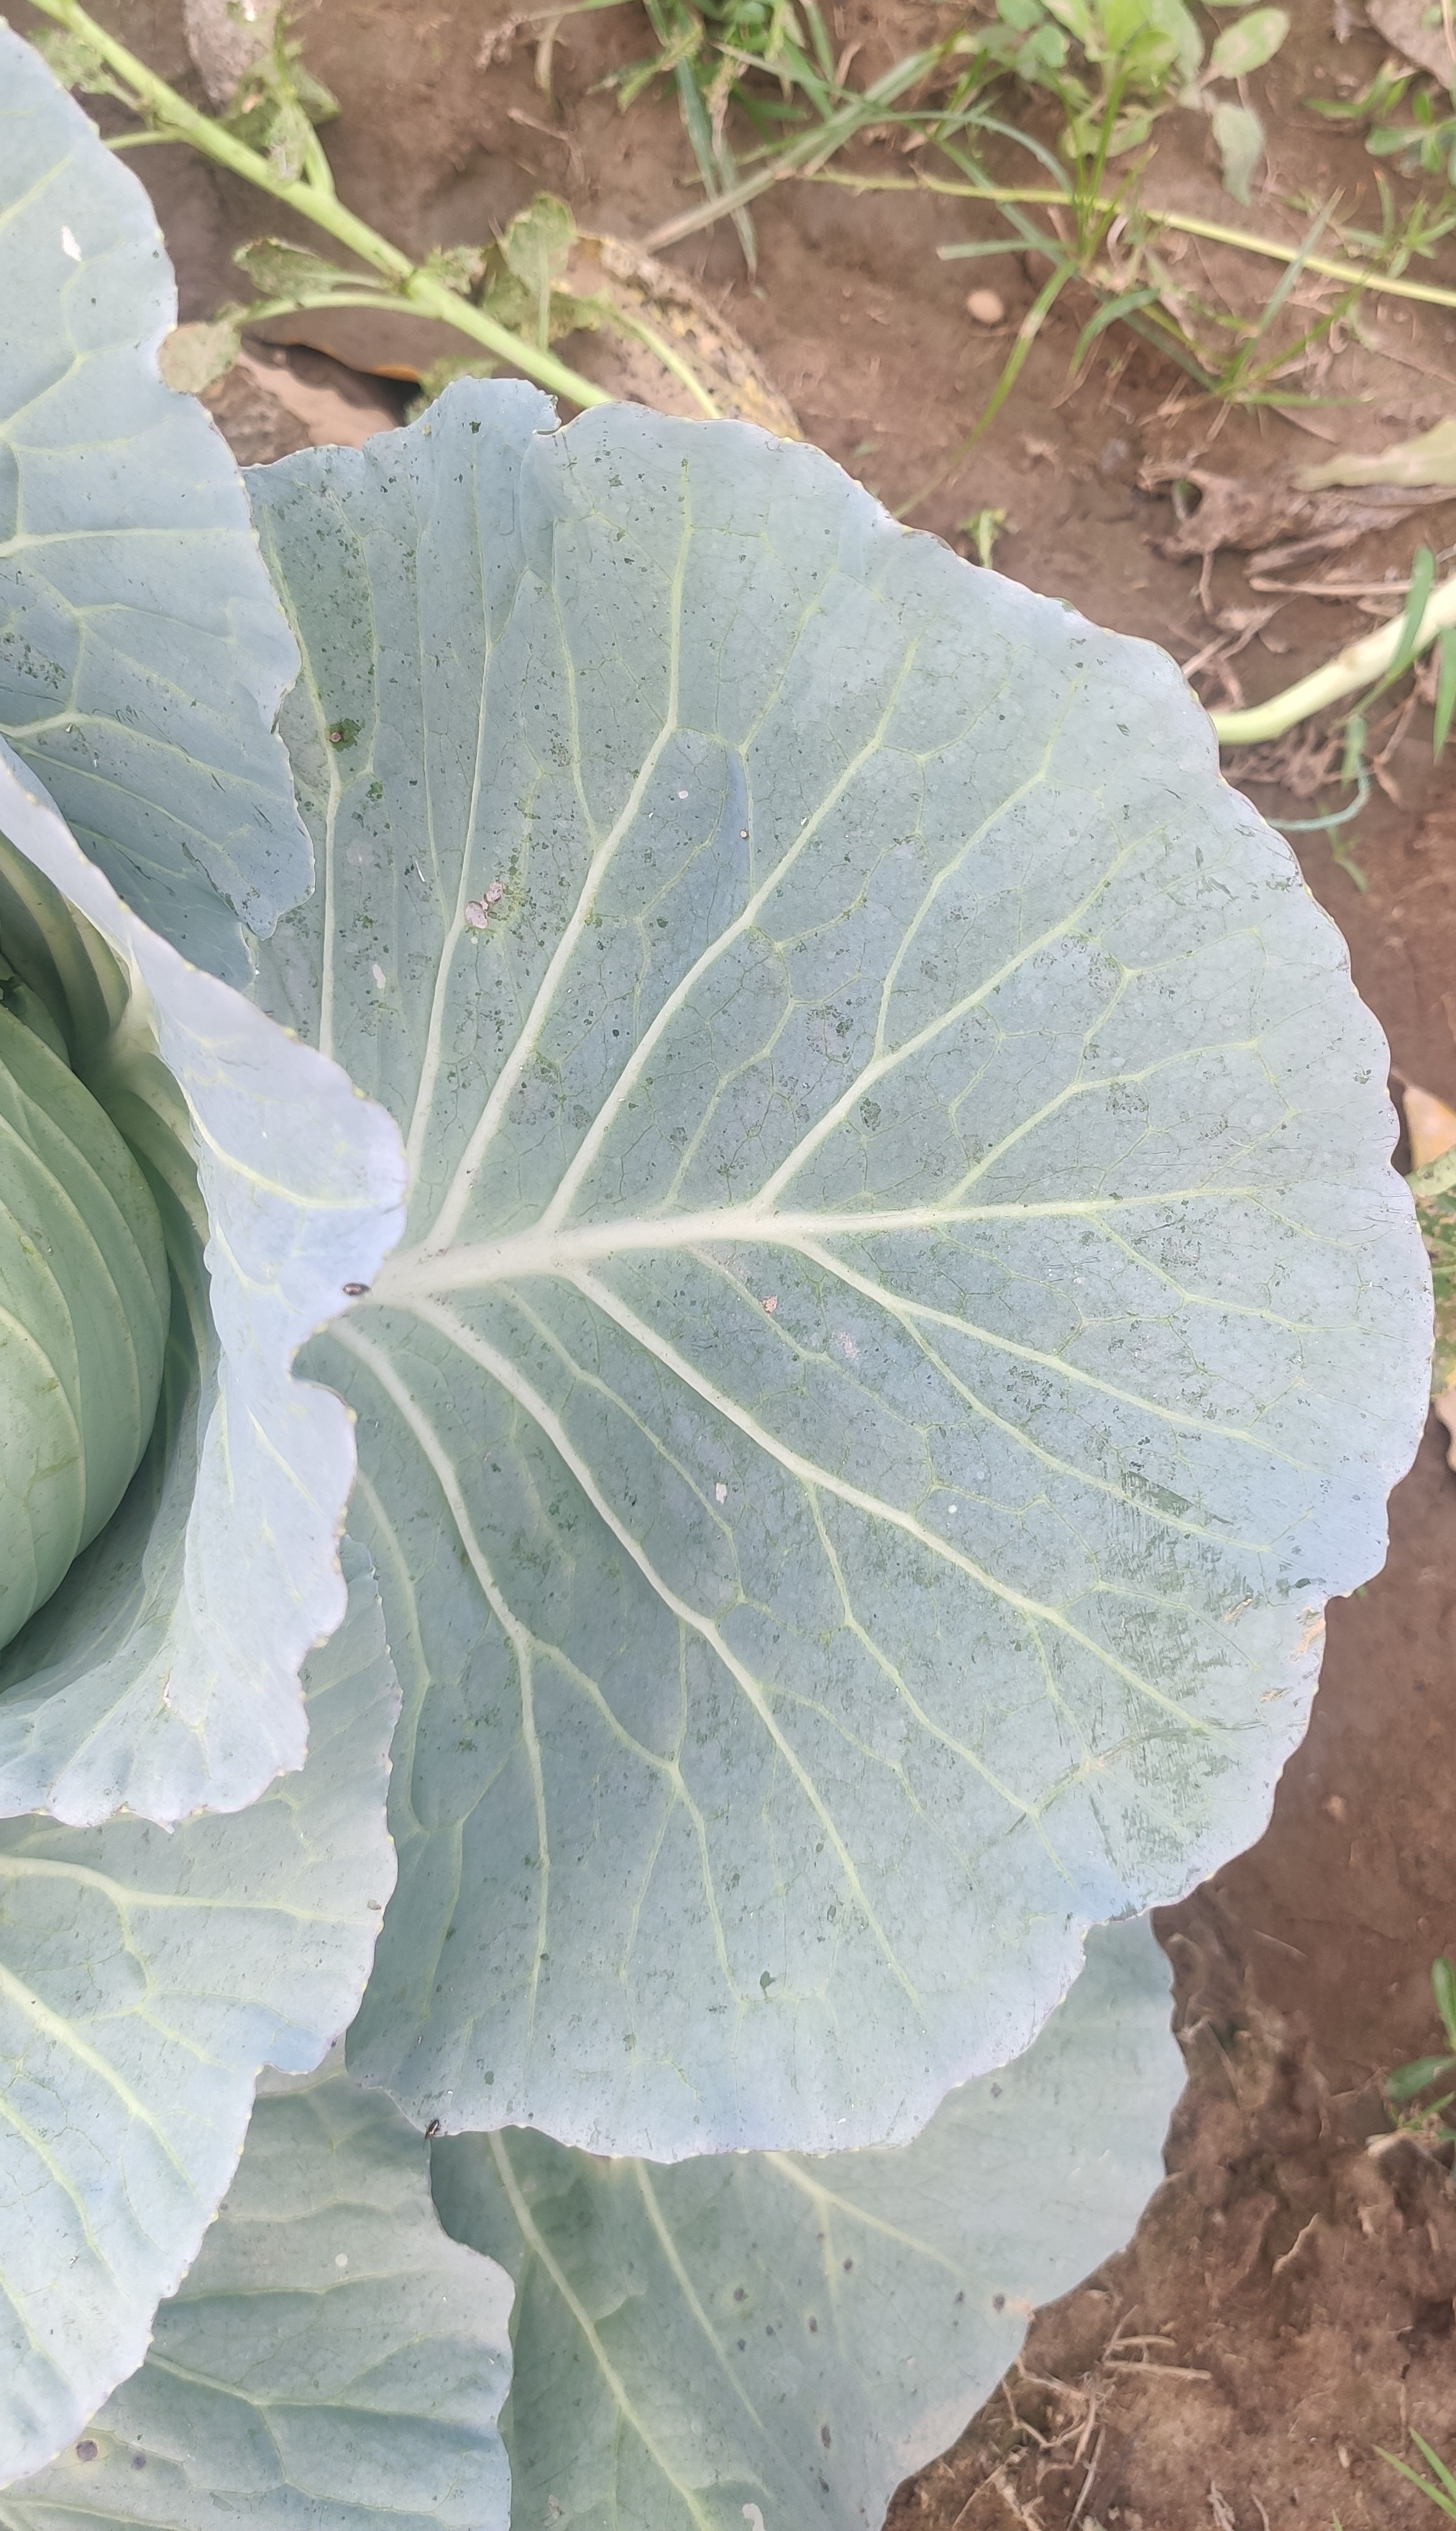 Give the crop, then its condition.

cabbage, healthy
